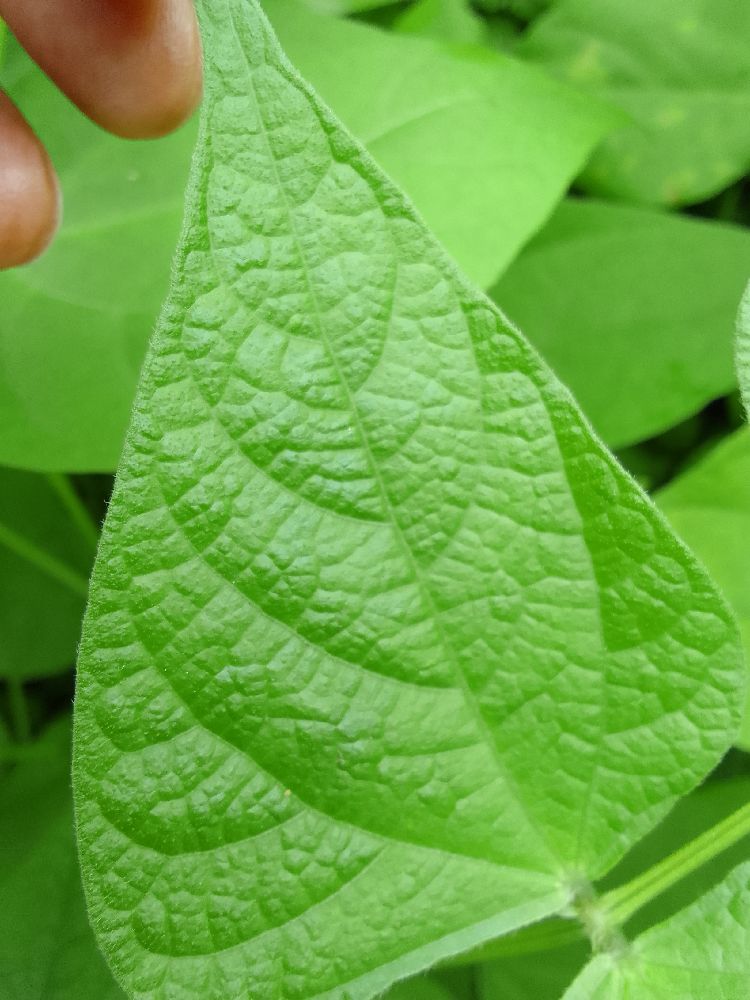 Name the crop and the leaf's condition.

common bean, healthy
